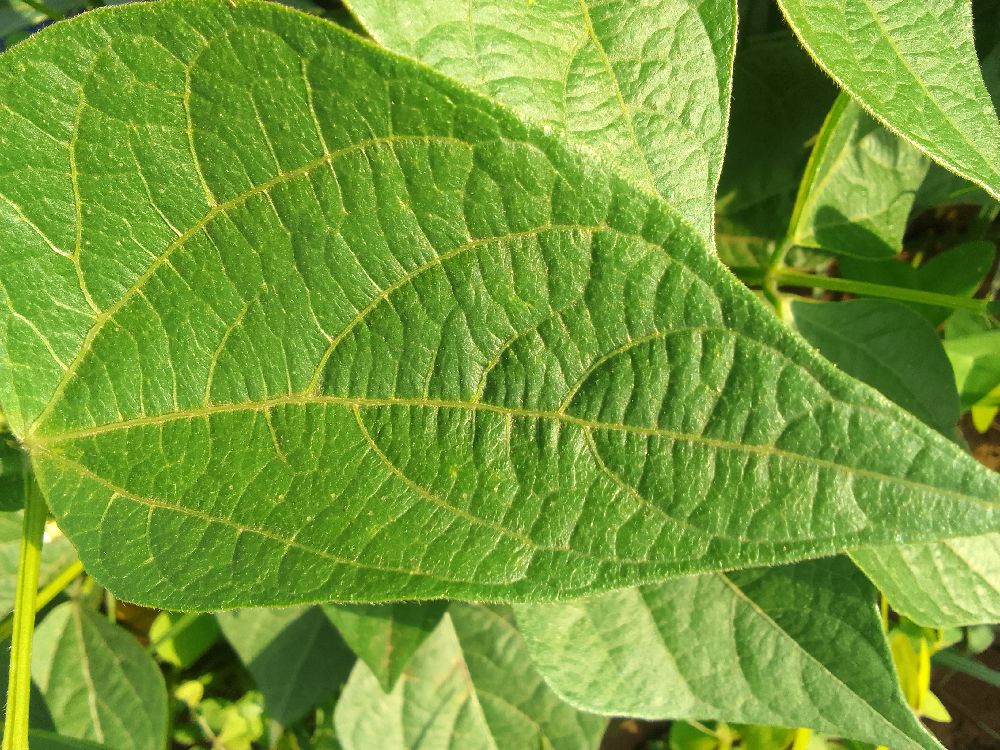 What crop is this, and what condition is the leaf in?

common bean, healthy
